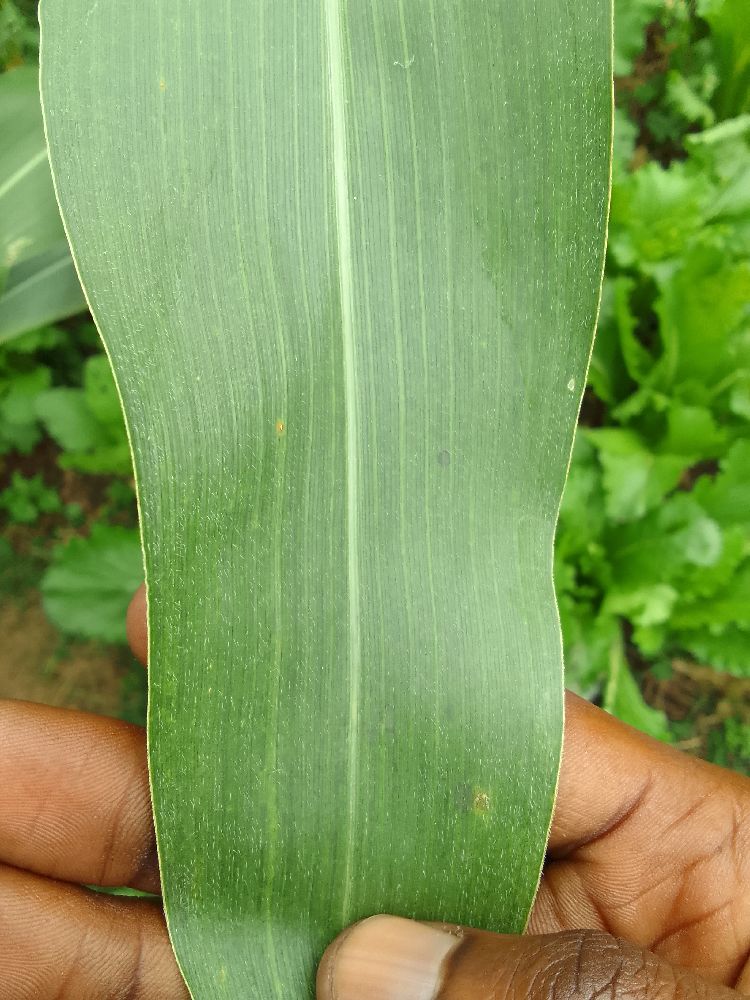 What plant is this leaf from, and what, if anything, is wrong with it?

maize, healthy
